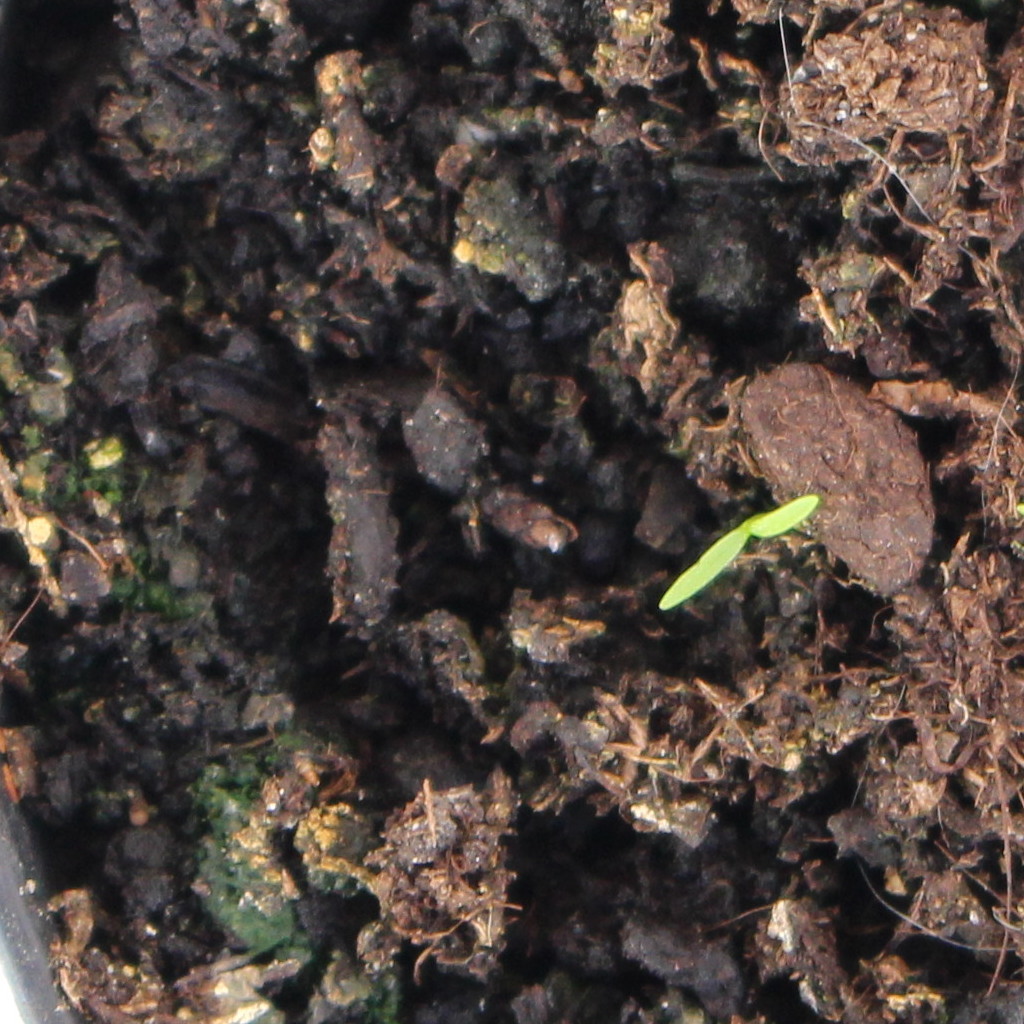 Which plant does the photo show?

Papaver rhoeas
